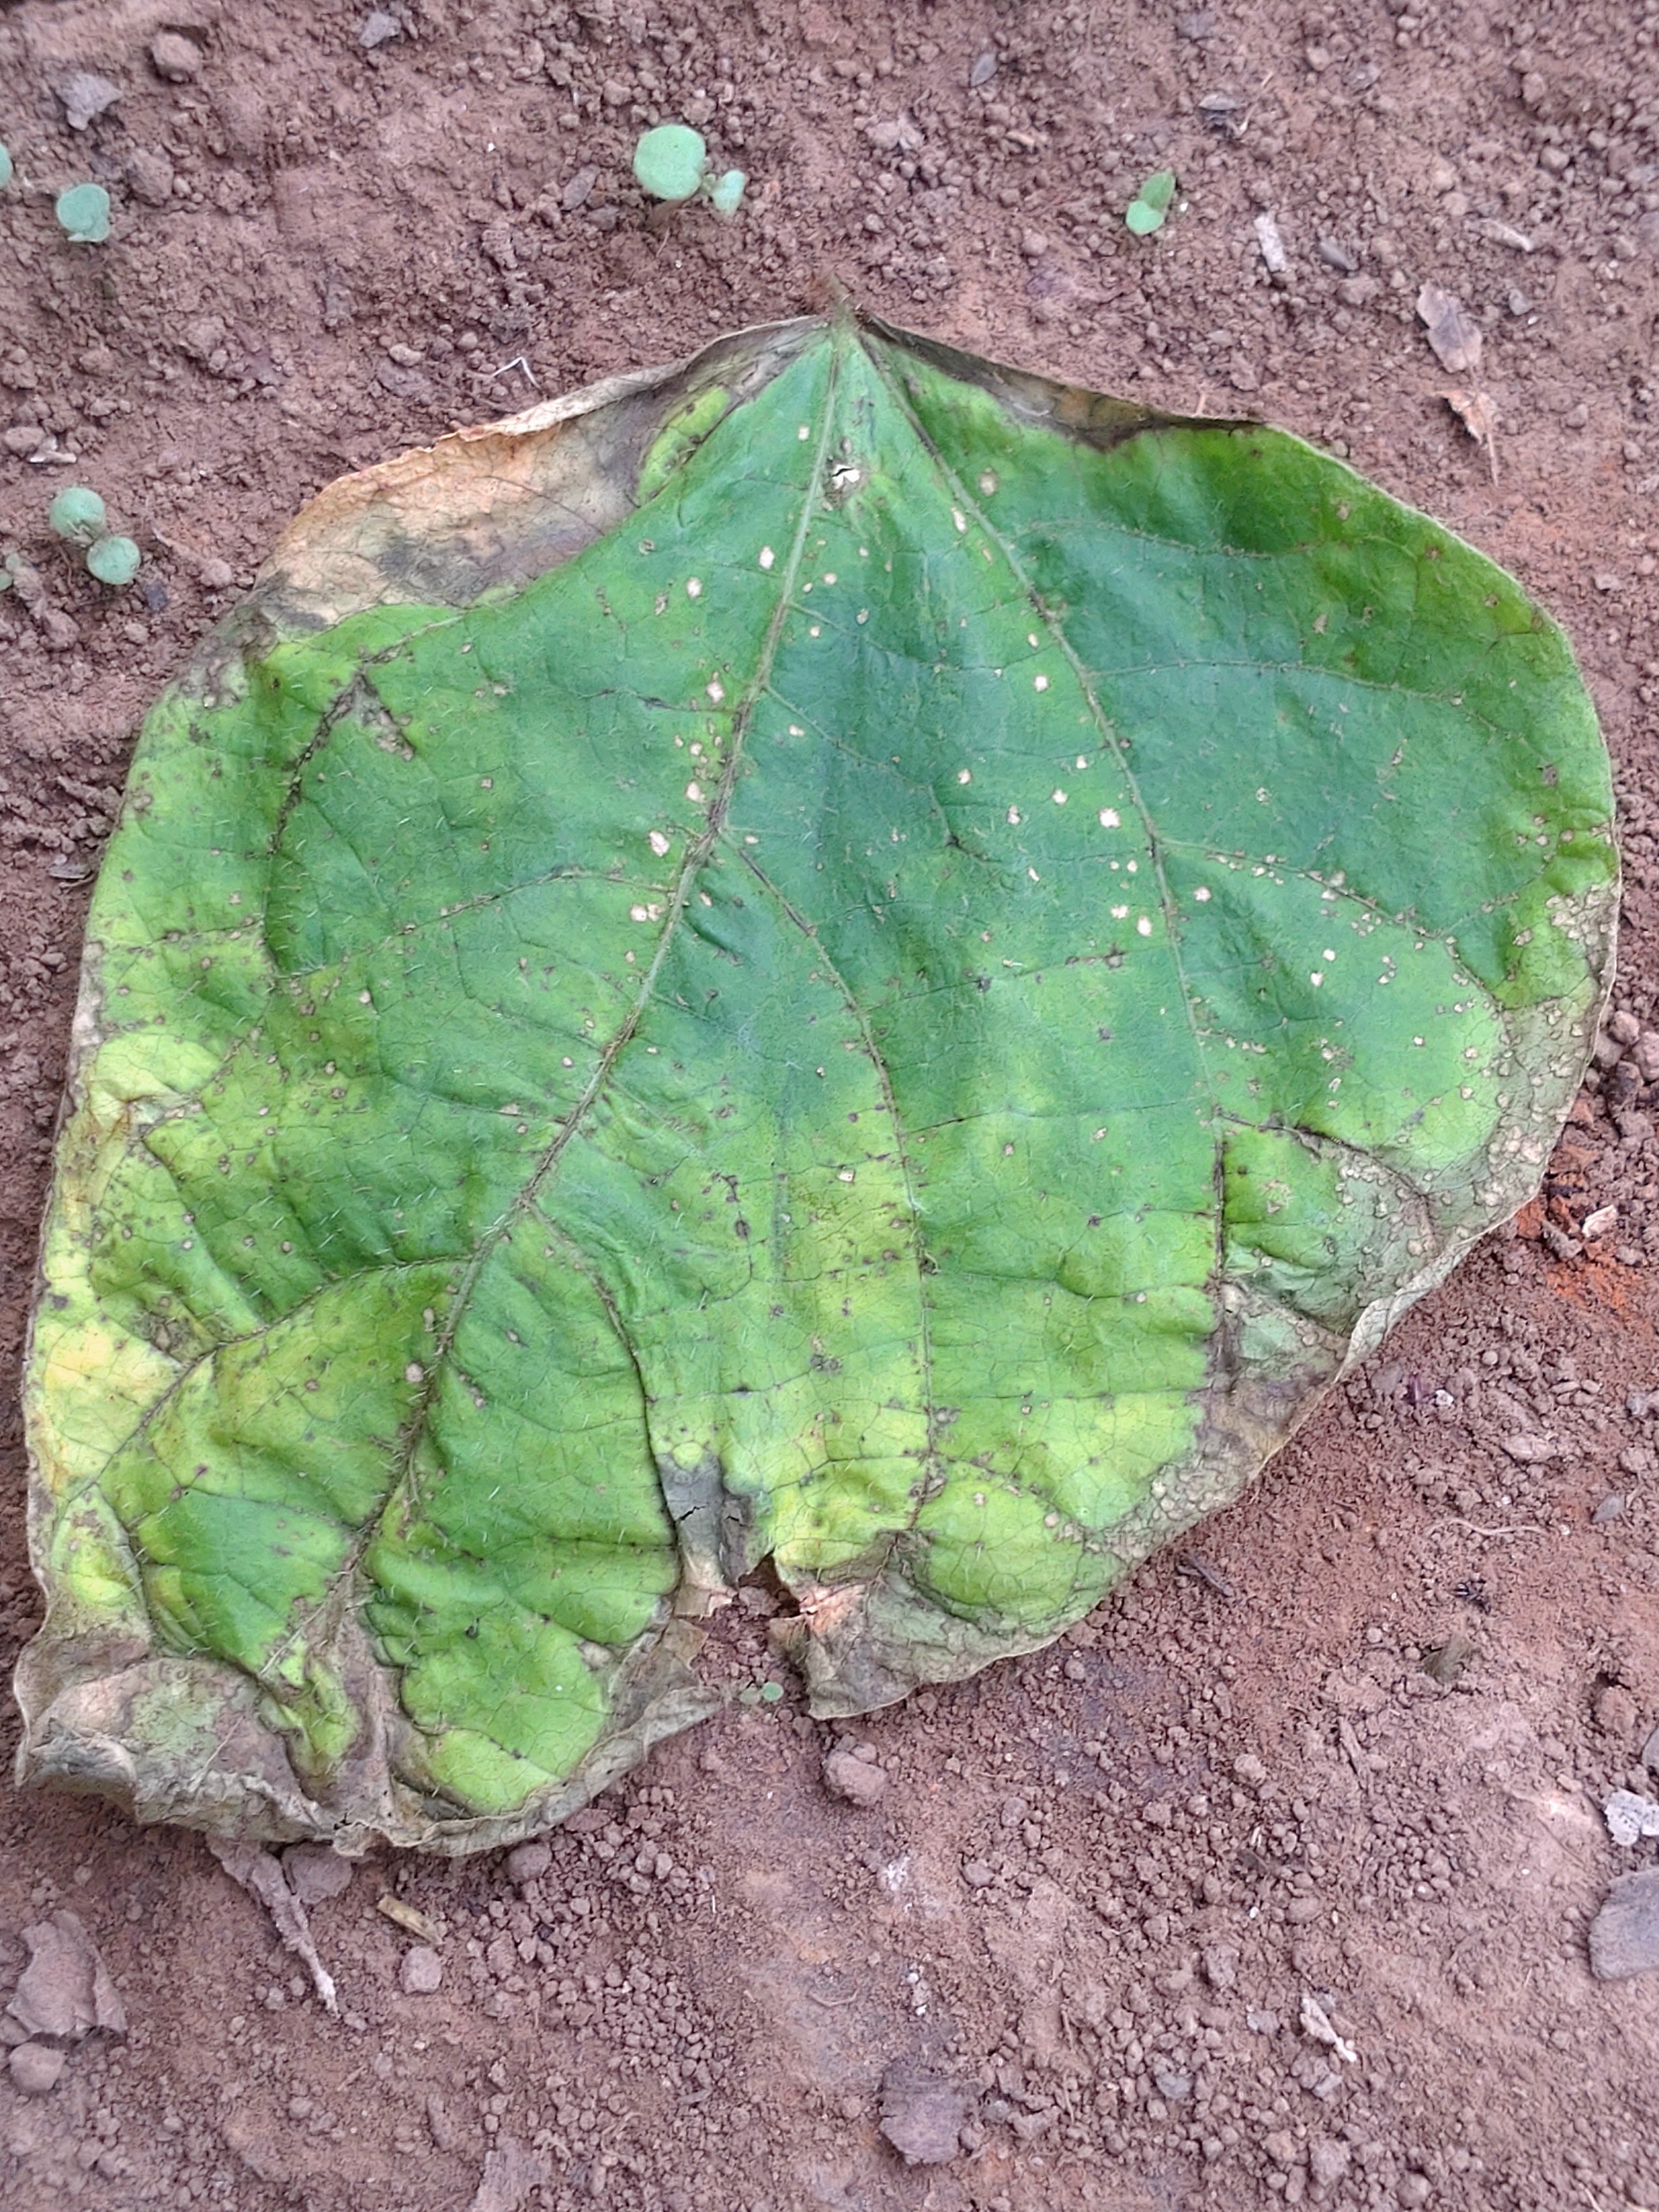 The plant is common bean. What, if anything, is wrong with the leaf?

anthracnose
